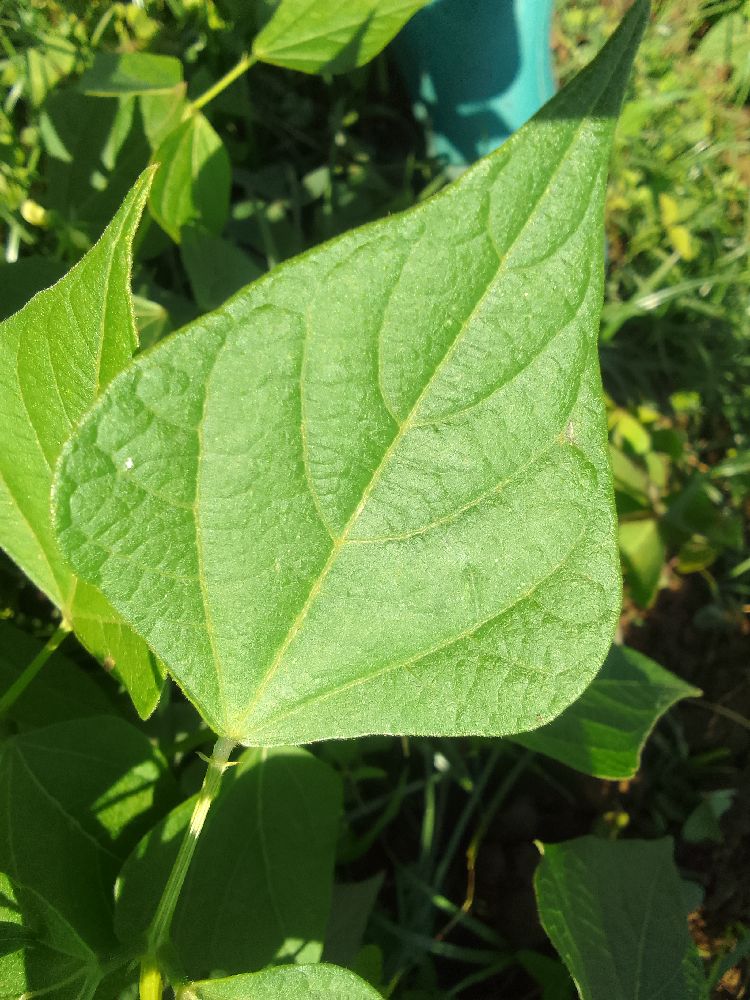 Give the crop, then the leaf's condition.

common bean, healthy
